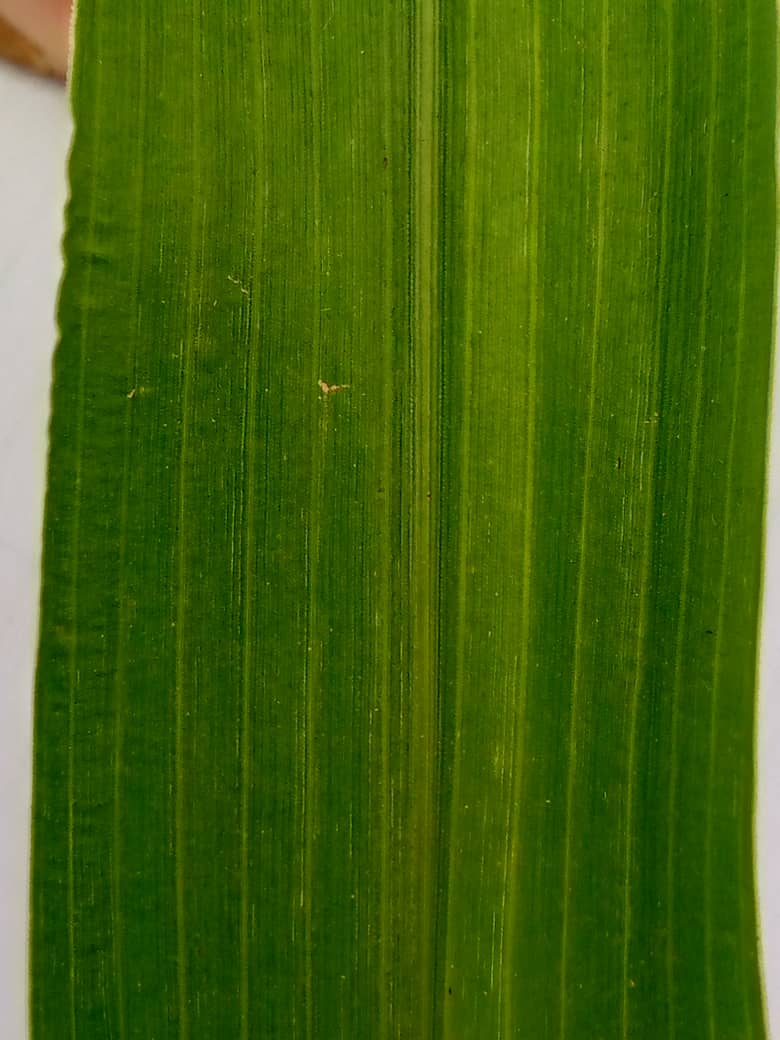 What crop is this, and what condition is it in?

pearl millet, healthy leaves
